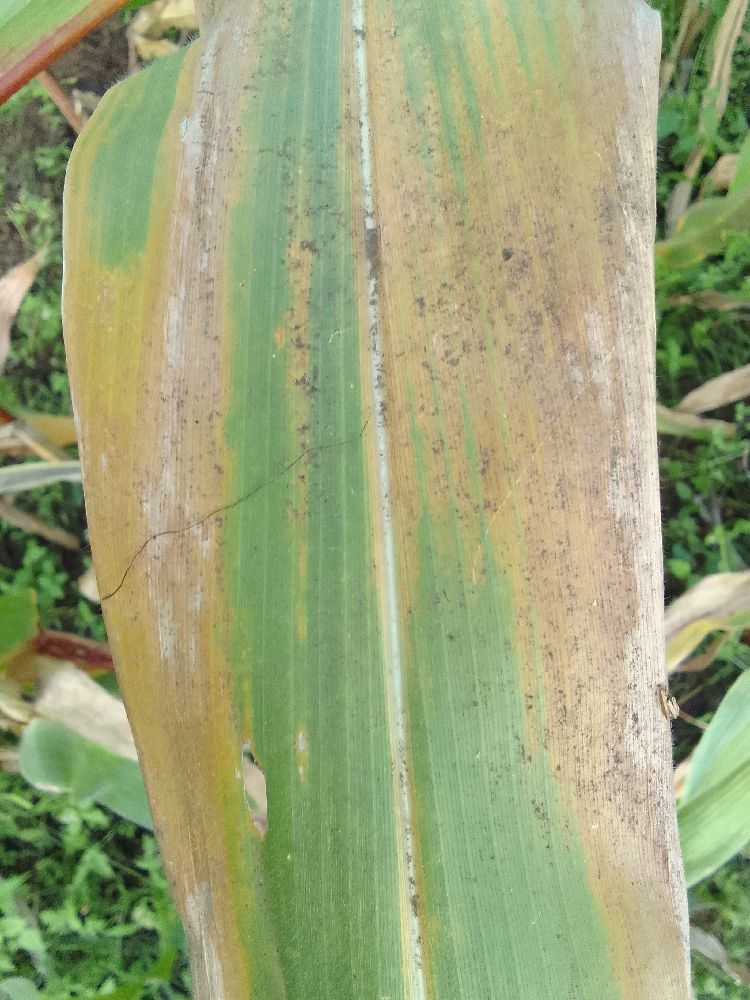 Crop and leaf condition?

maize, maize lethal necrosis
